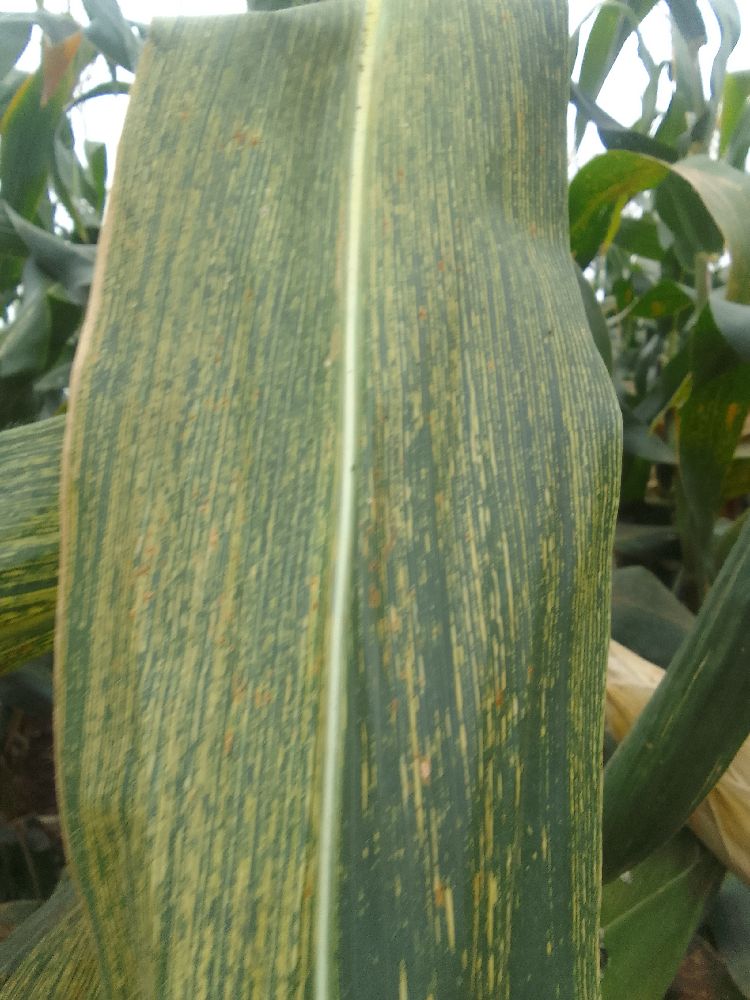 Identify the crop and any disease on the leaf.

maize, maize streak virus
